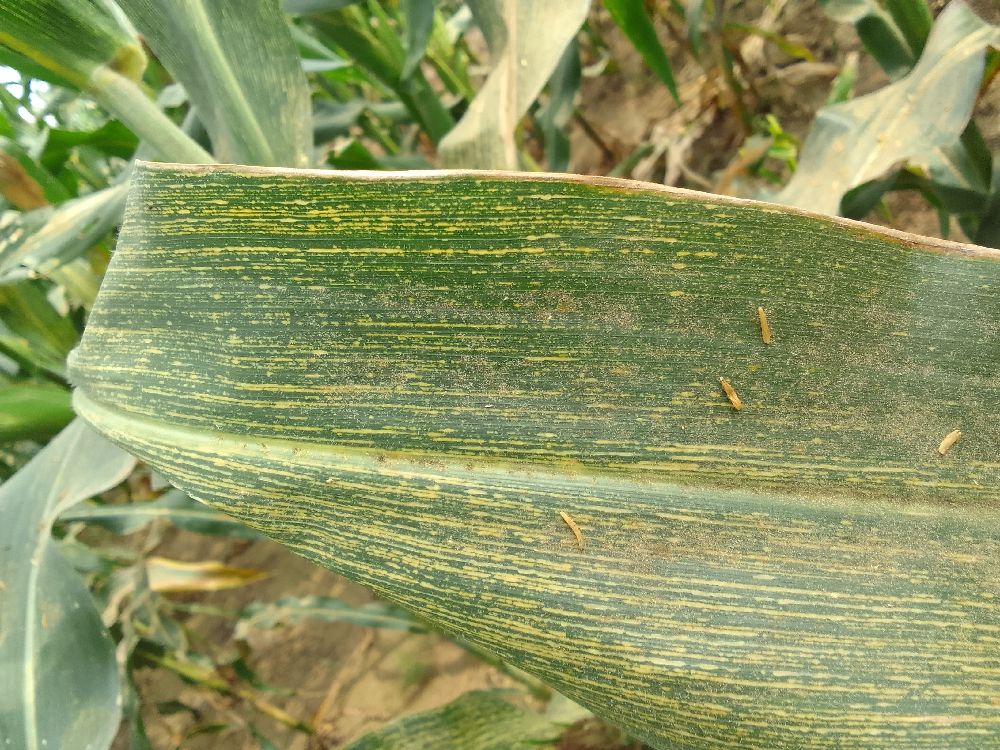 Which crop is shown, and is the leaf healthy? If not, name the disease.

maize, maize streak virus
